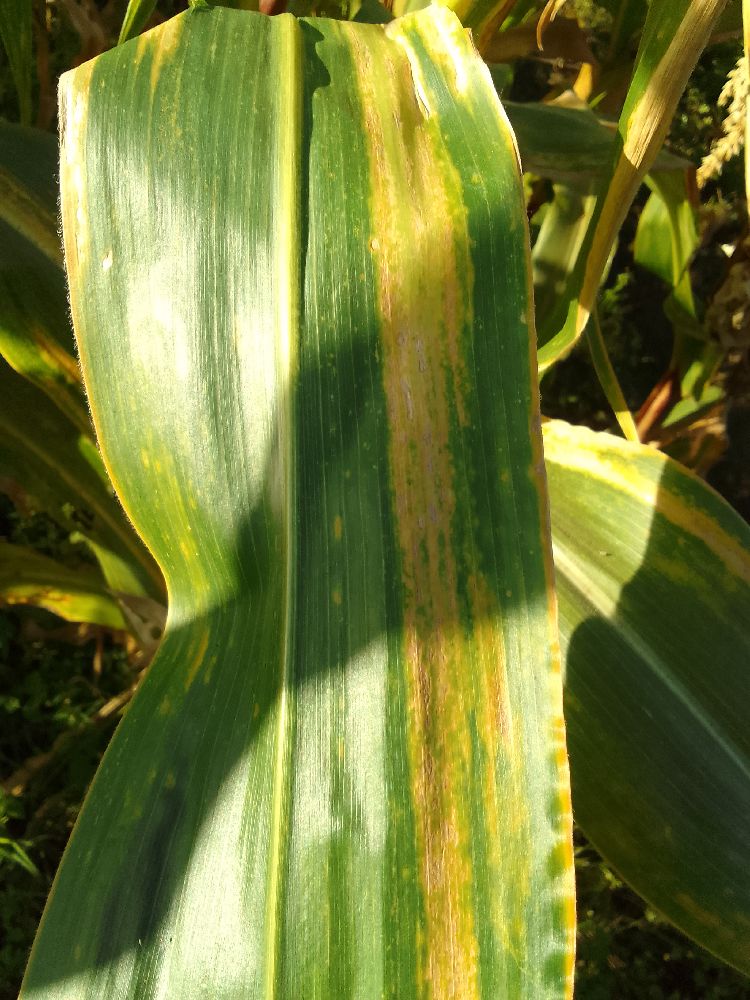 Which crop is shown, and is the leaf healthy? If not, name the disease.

maize, maize lethal necrosis
